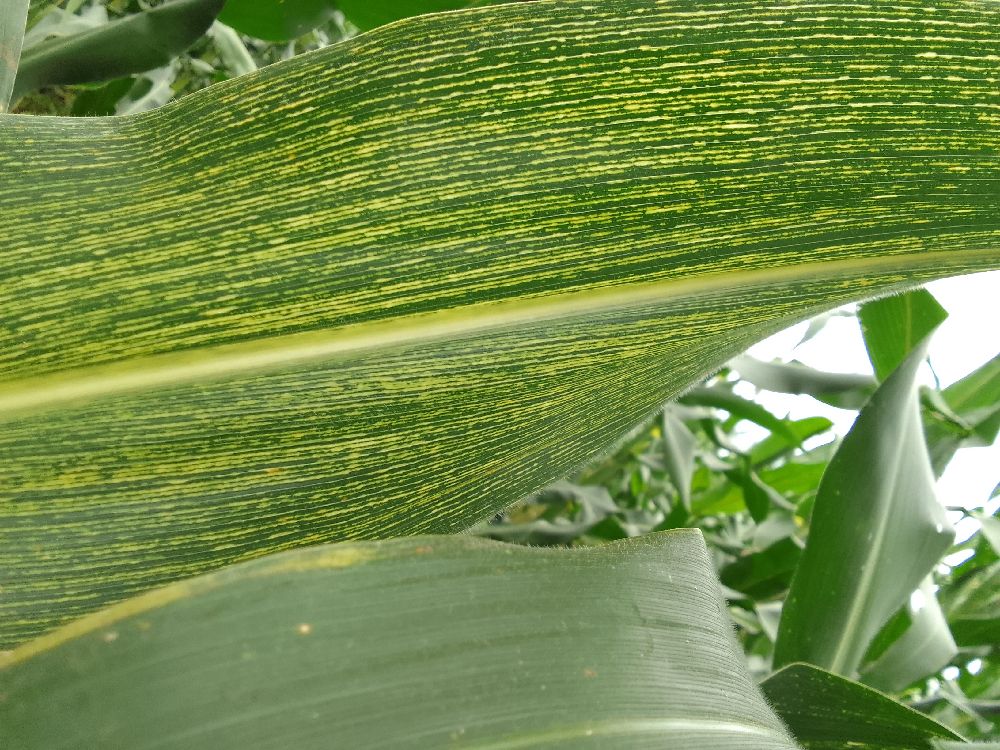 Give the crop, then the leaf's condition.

maize, maize streak virus
